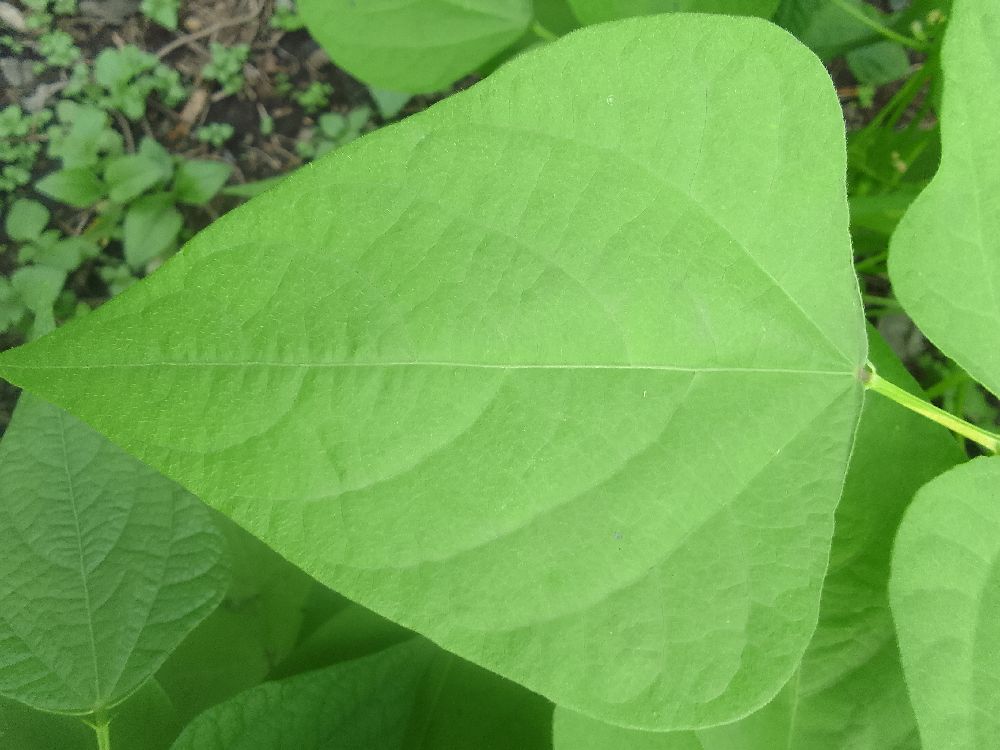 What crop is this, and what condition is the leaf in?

common bean, healthy
